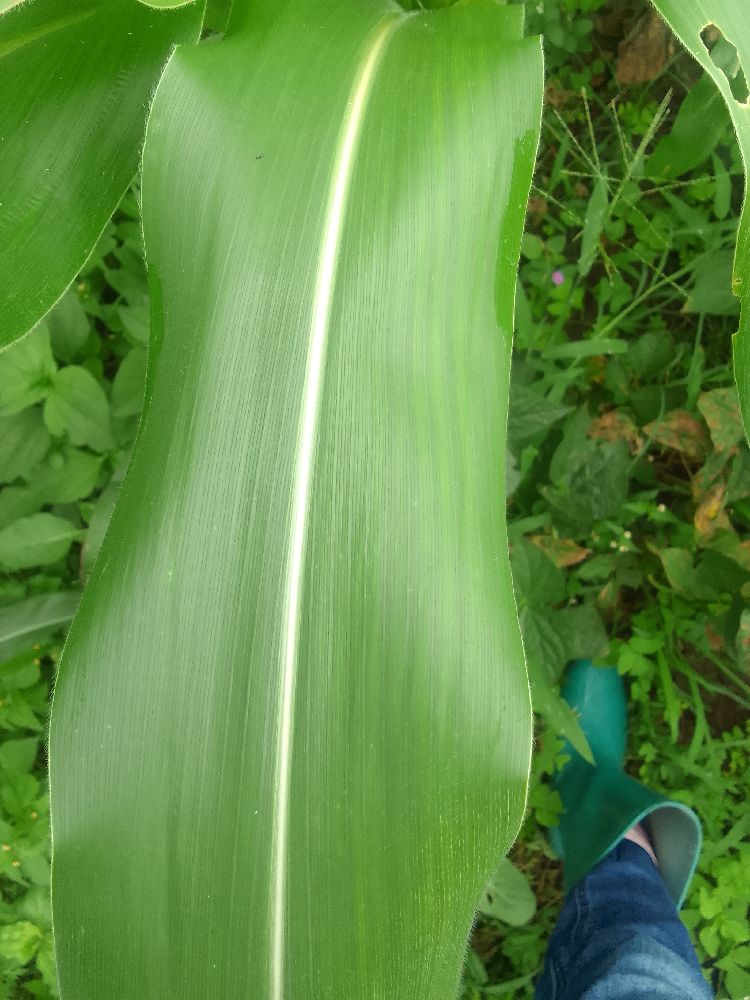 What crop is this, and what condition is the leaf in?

maize, healthy
